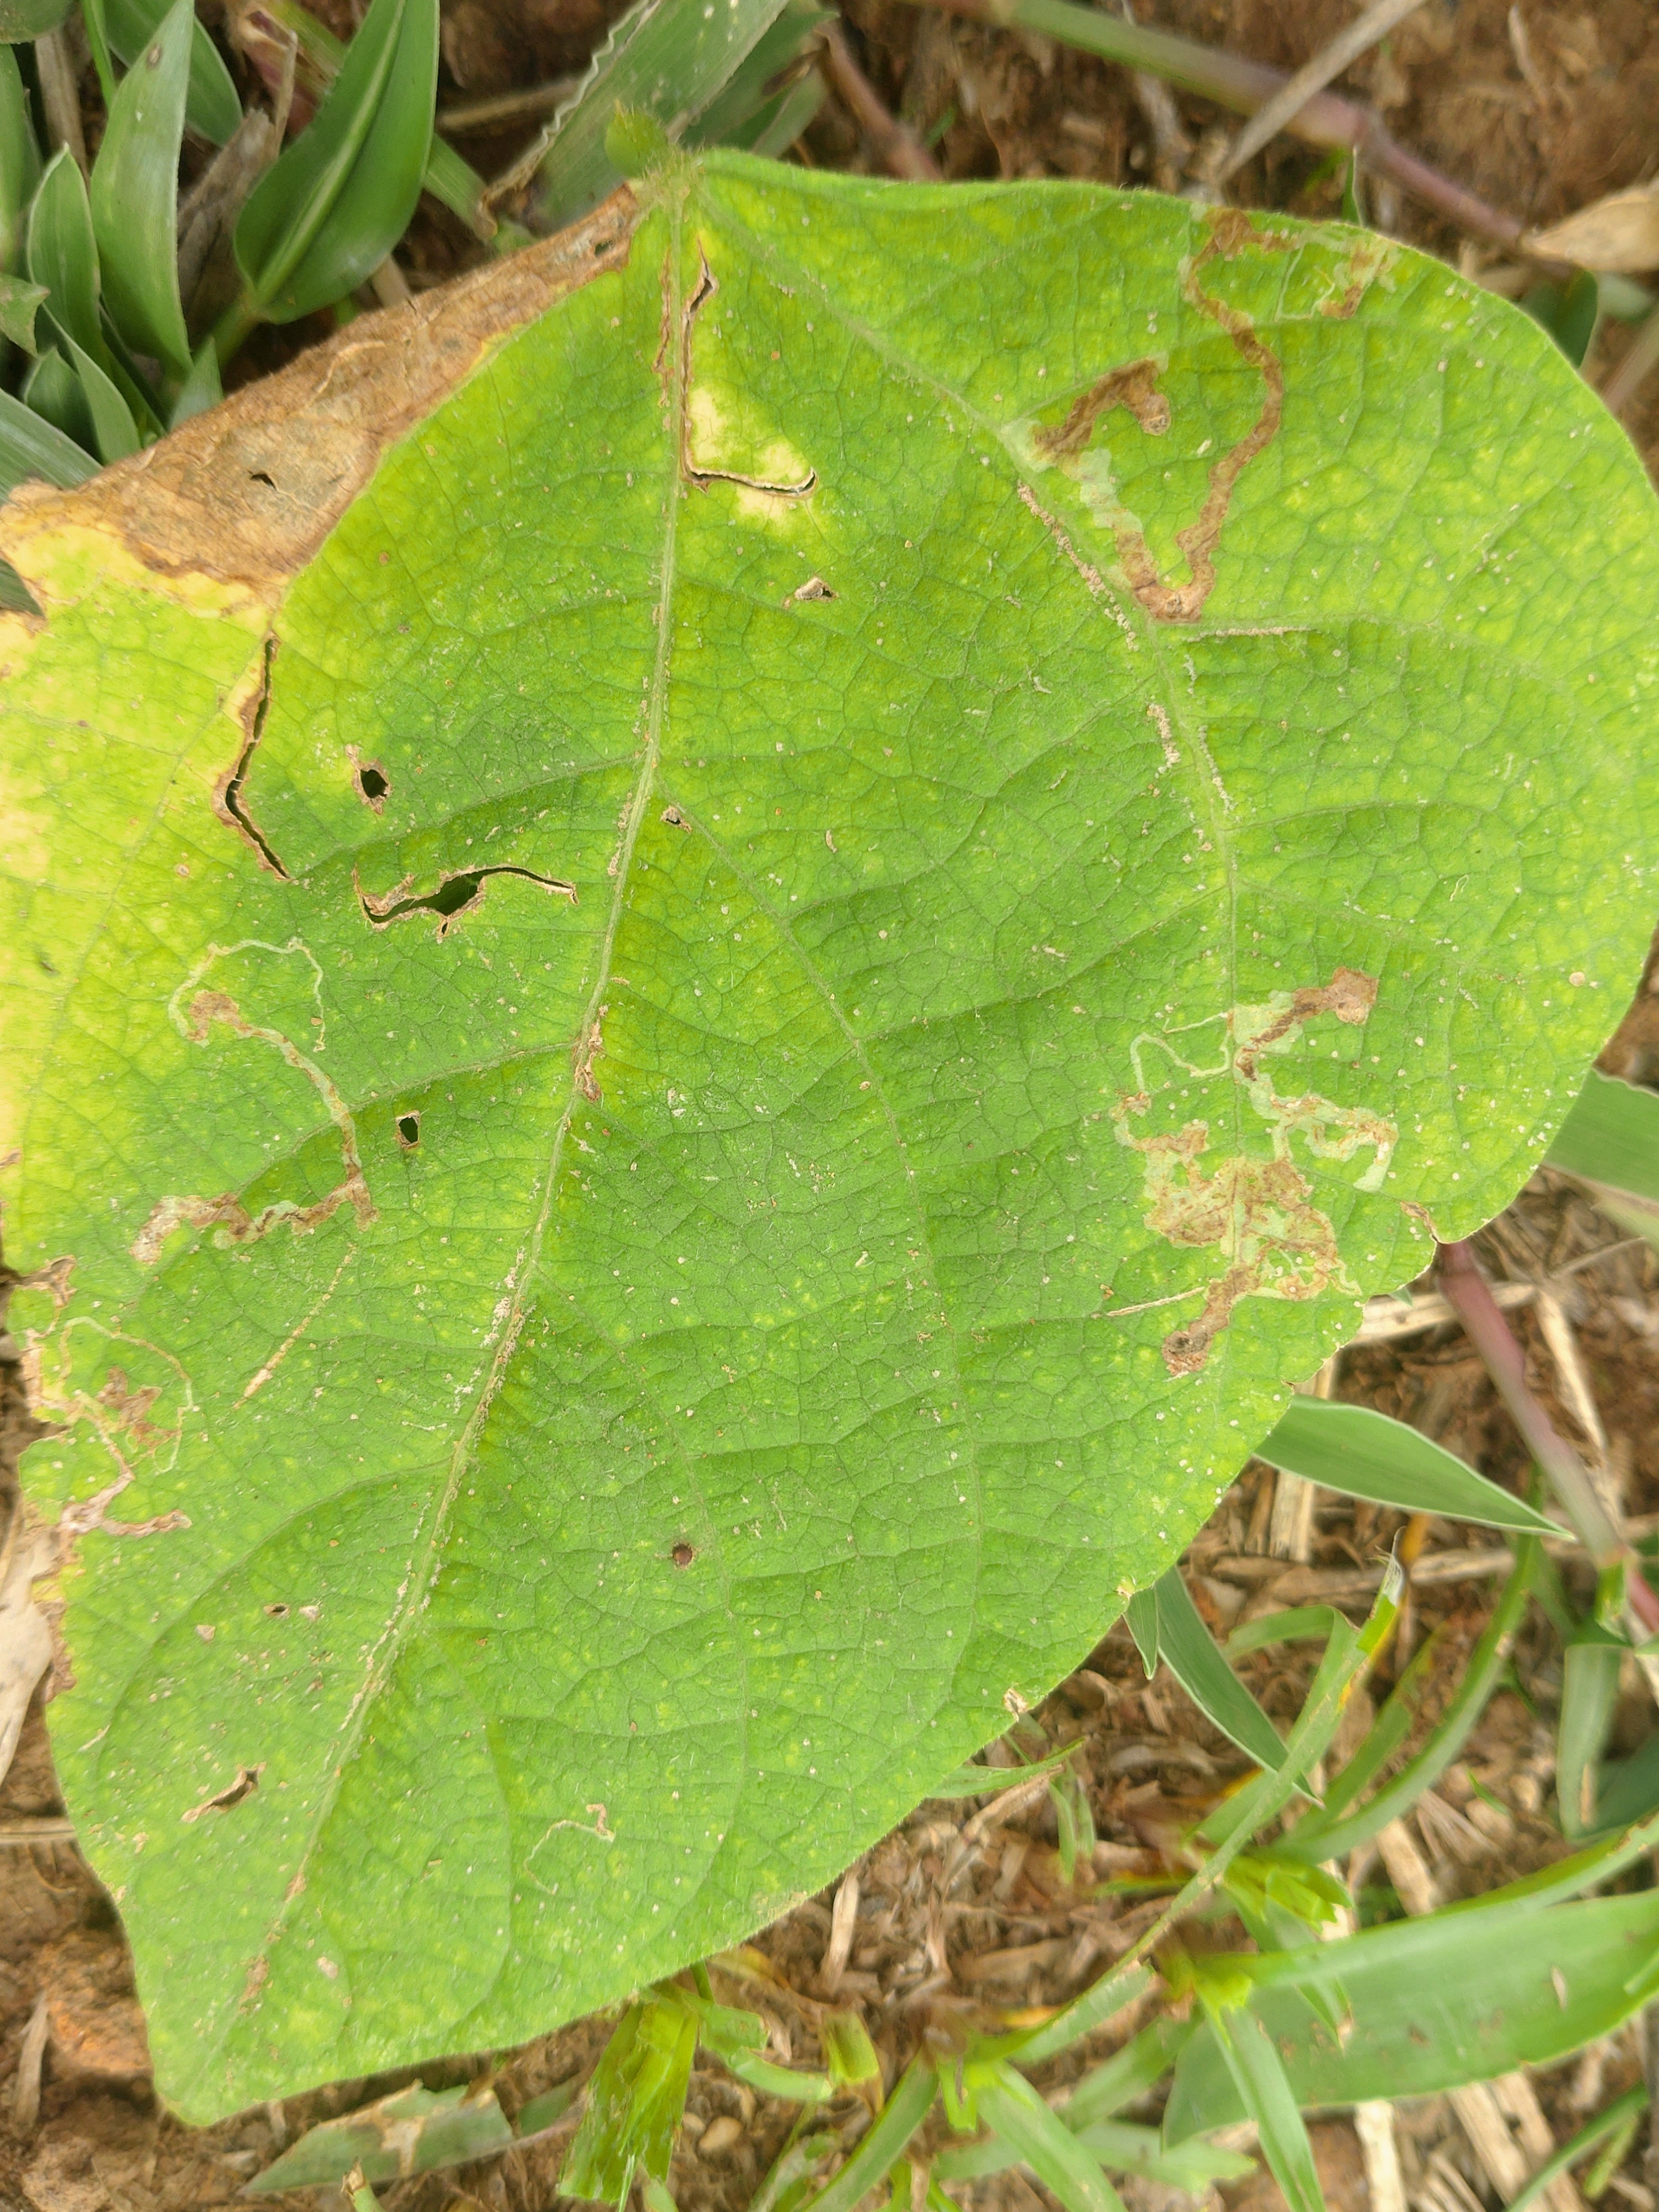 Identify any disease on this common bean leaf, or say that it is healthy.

rust
